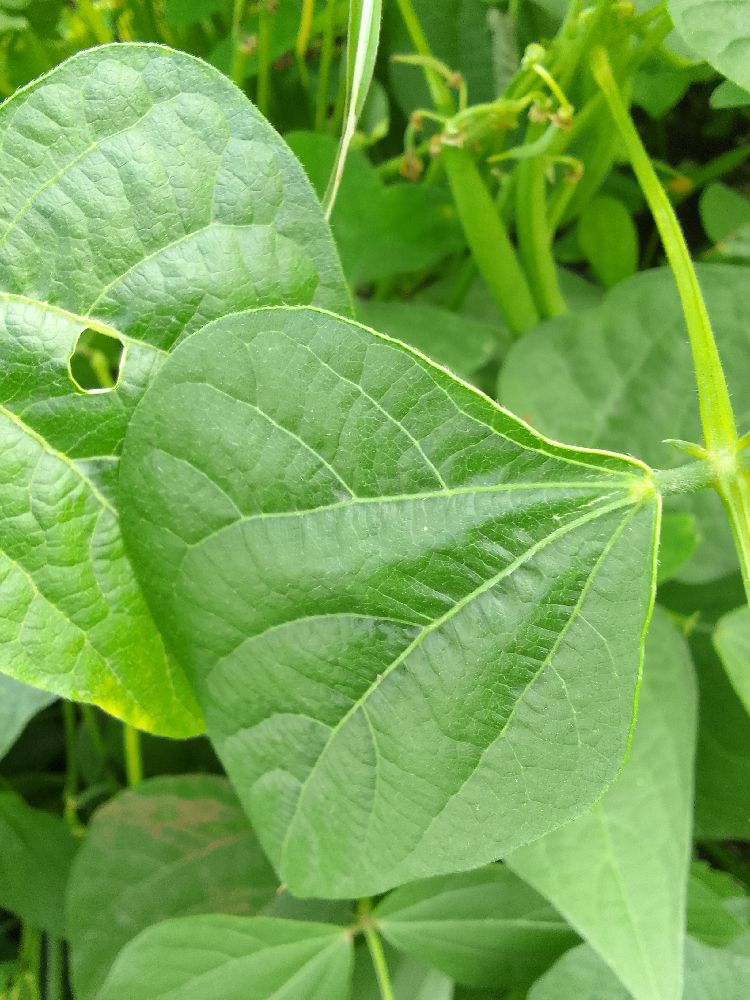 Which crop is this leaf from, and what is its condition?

common bean, healthy
